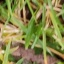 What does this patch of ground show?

grass
